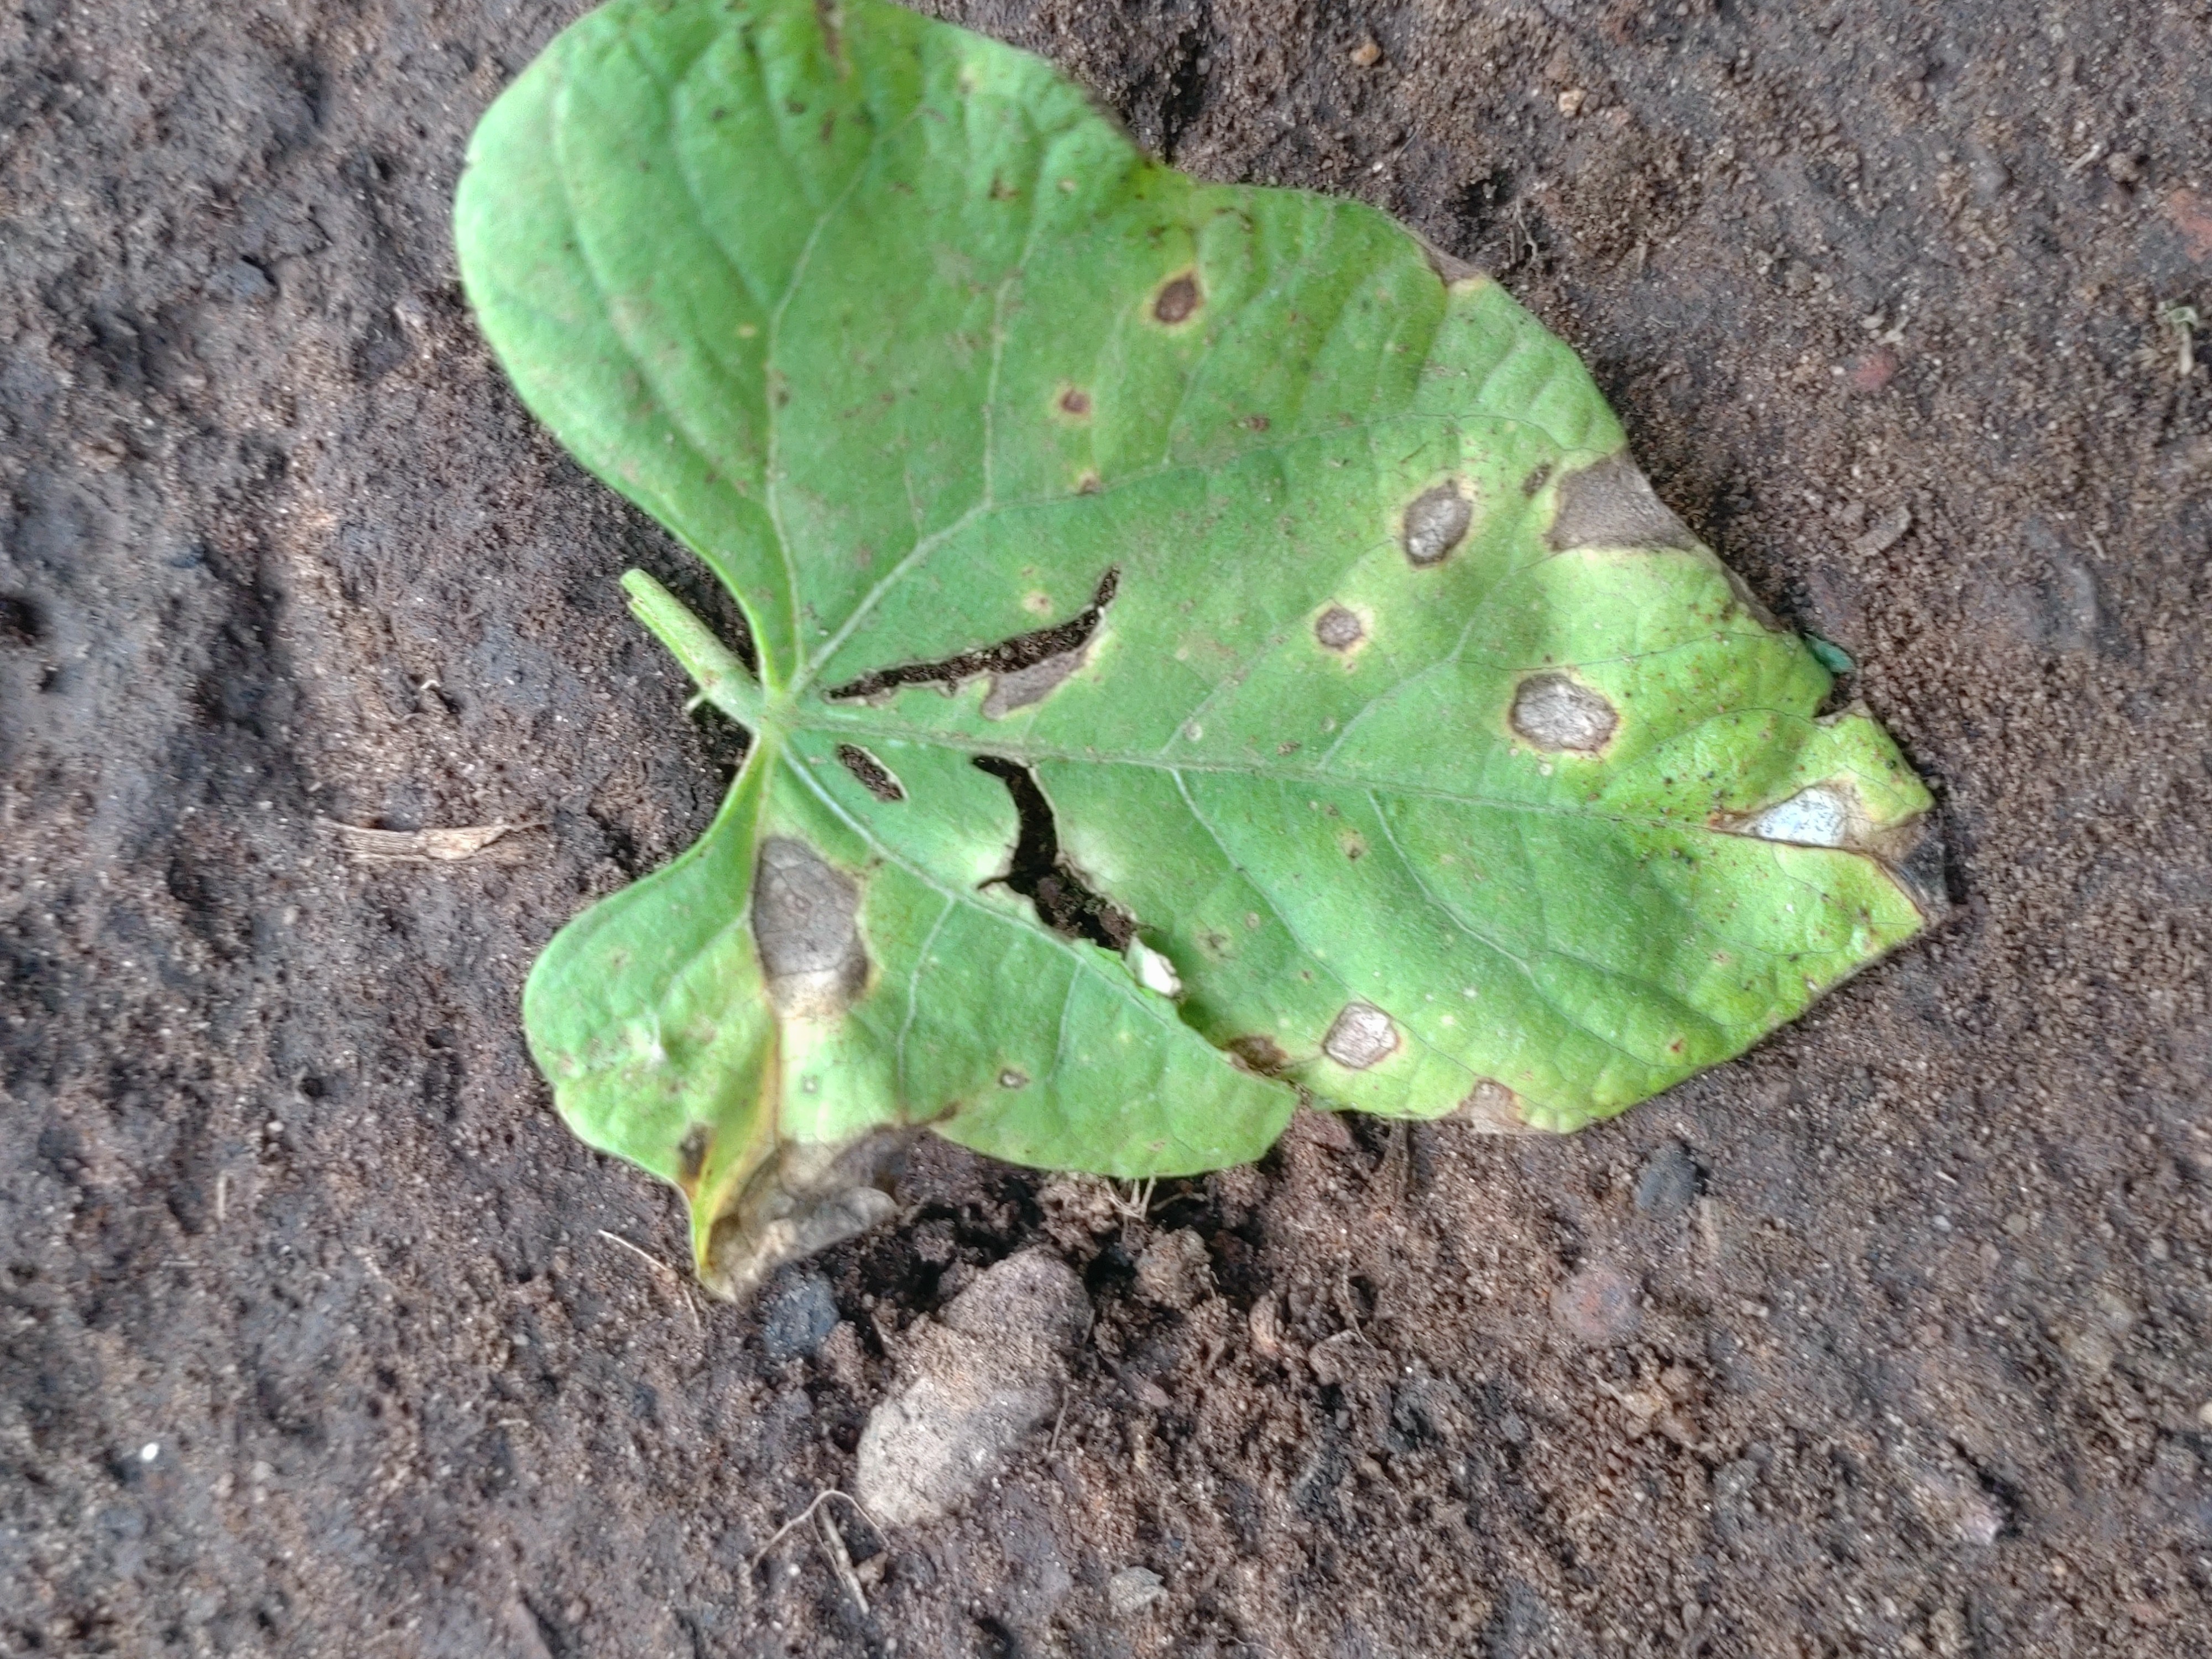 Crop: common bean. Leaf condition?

anthracnose
